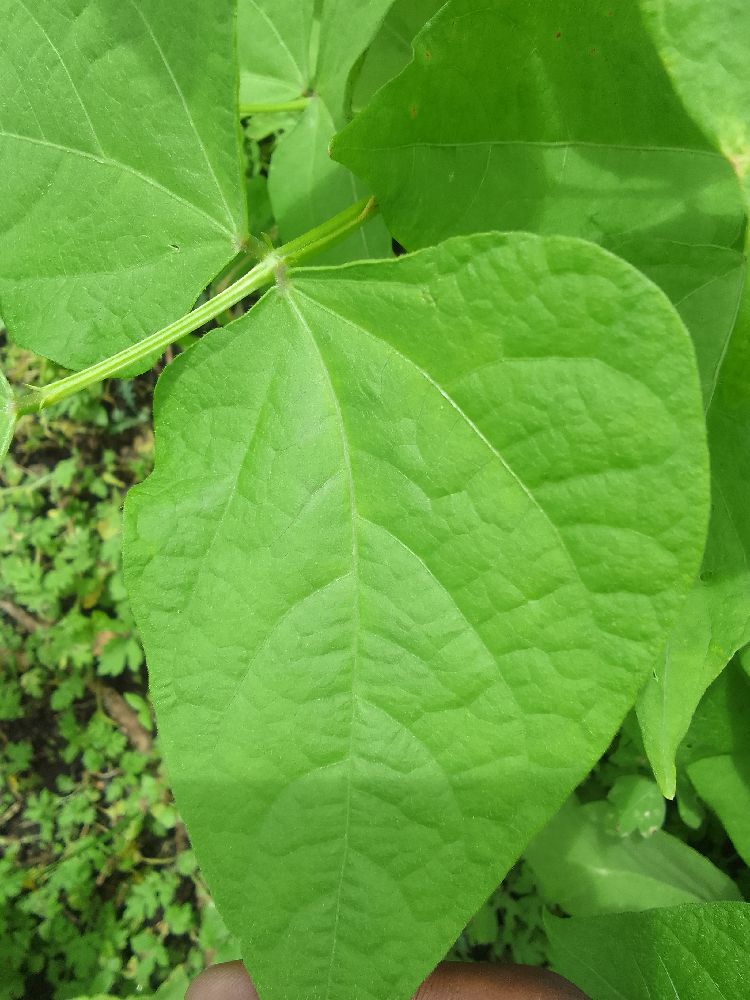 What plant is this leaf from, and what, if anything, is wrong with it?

common bean, healthy
